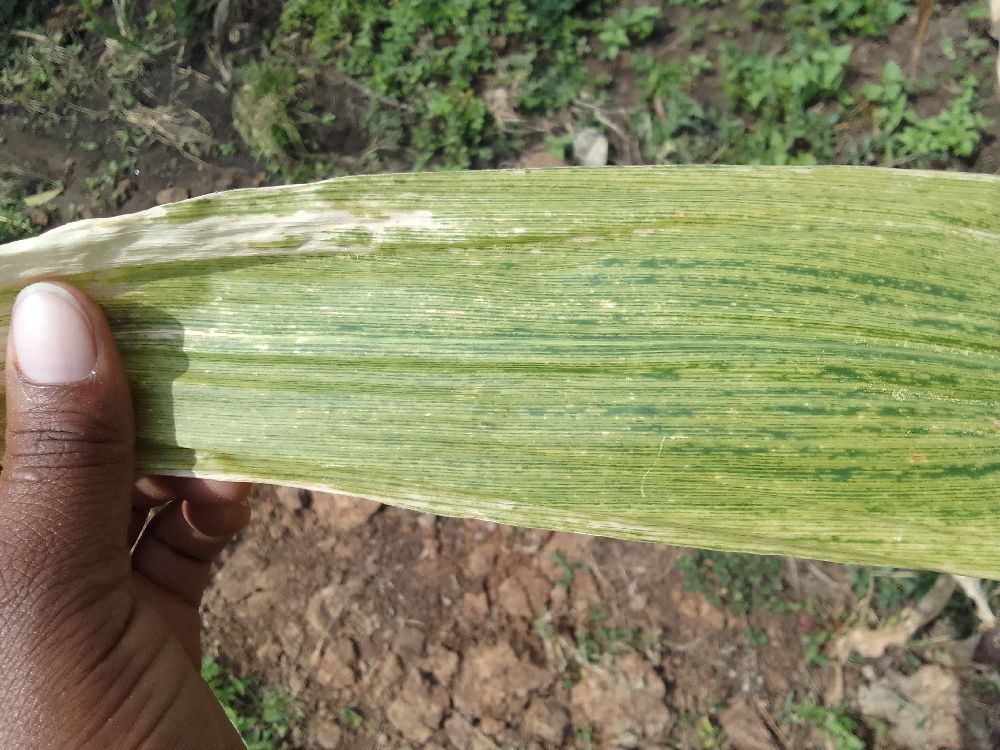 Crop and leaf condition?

maize, maize lethal necrosis
